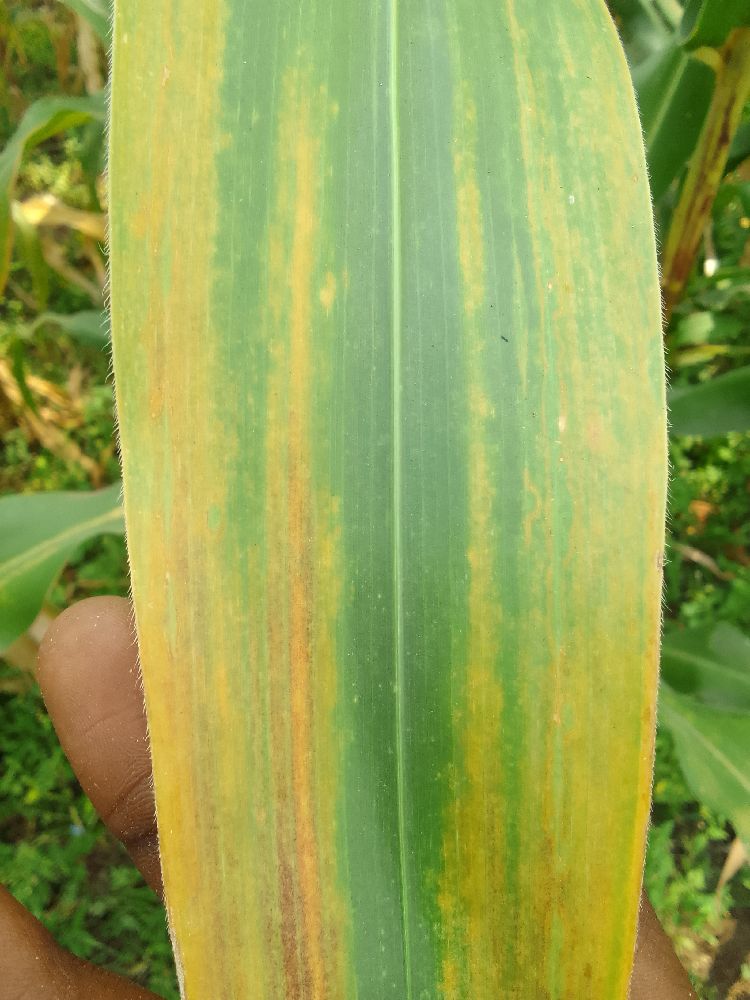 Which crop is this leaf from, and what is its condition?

maize, maize lethal necrosis
